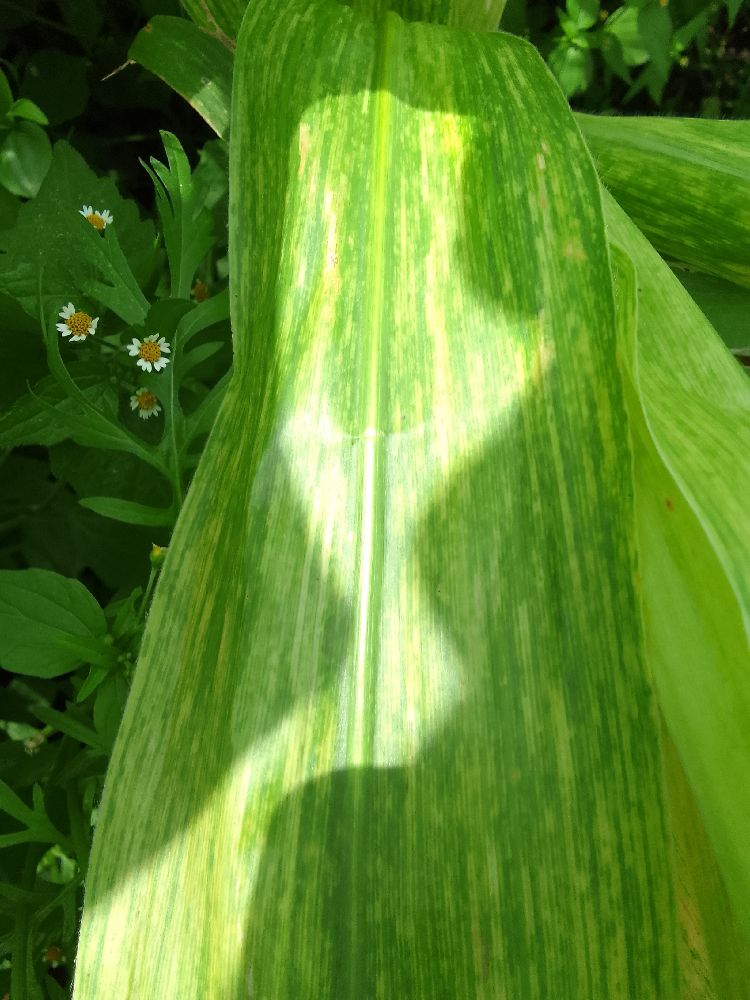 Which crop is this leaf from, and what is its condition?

maize, maize lethal necrosis
